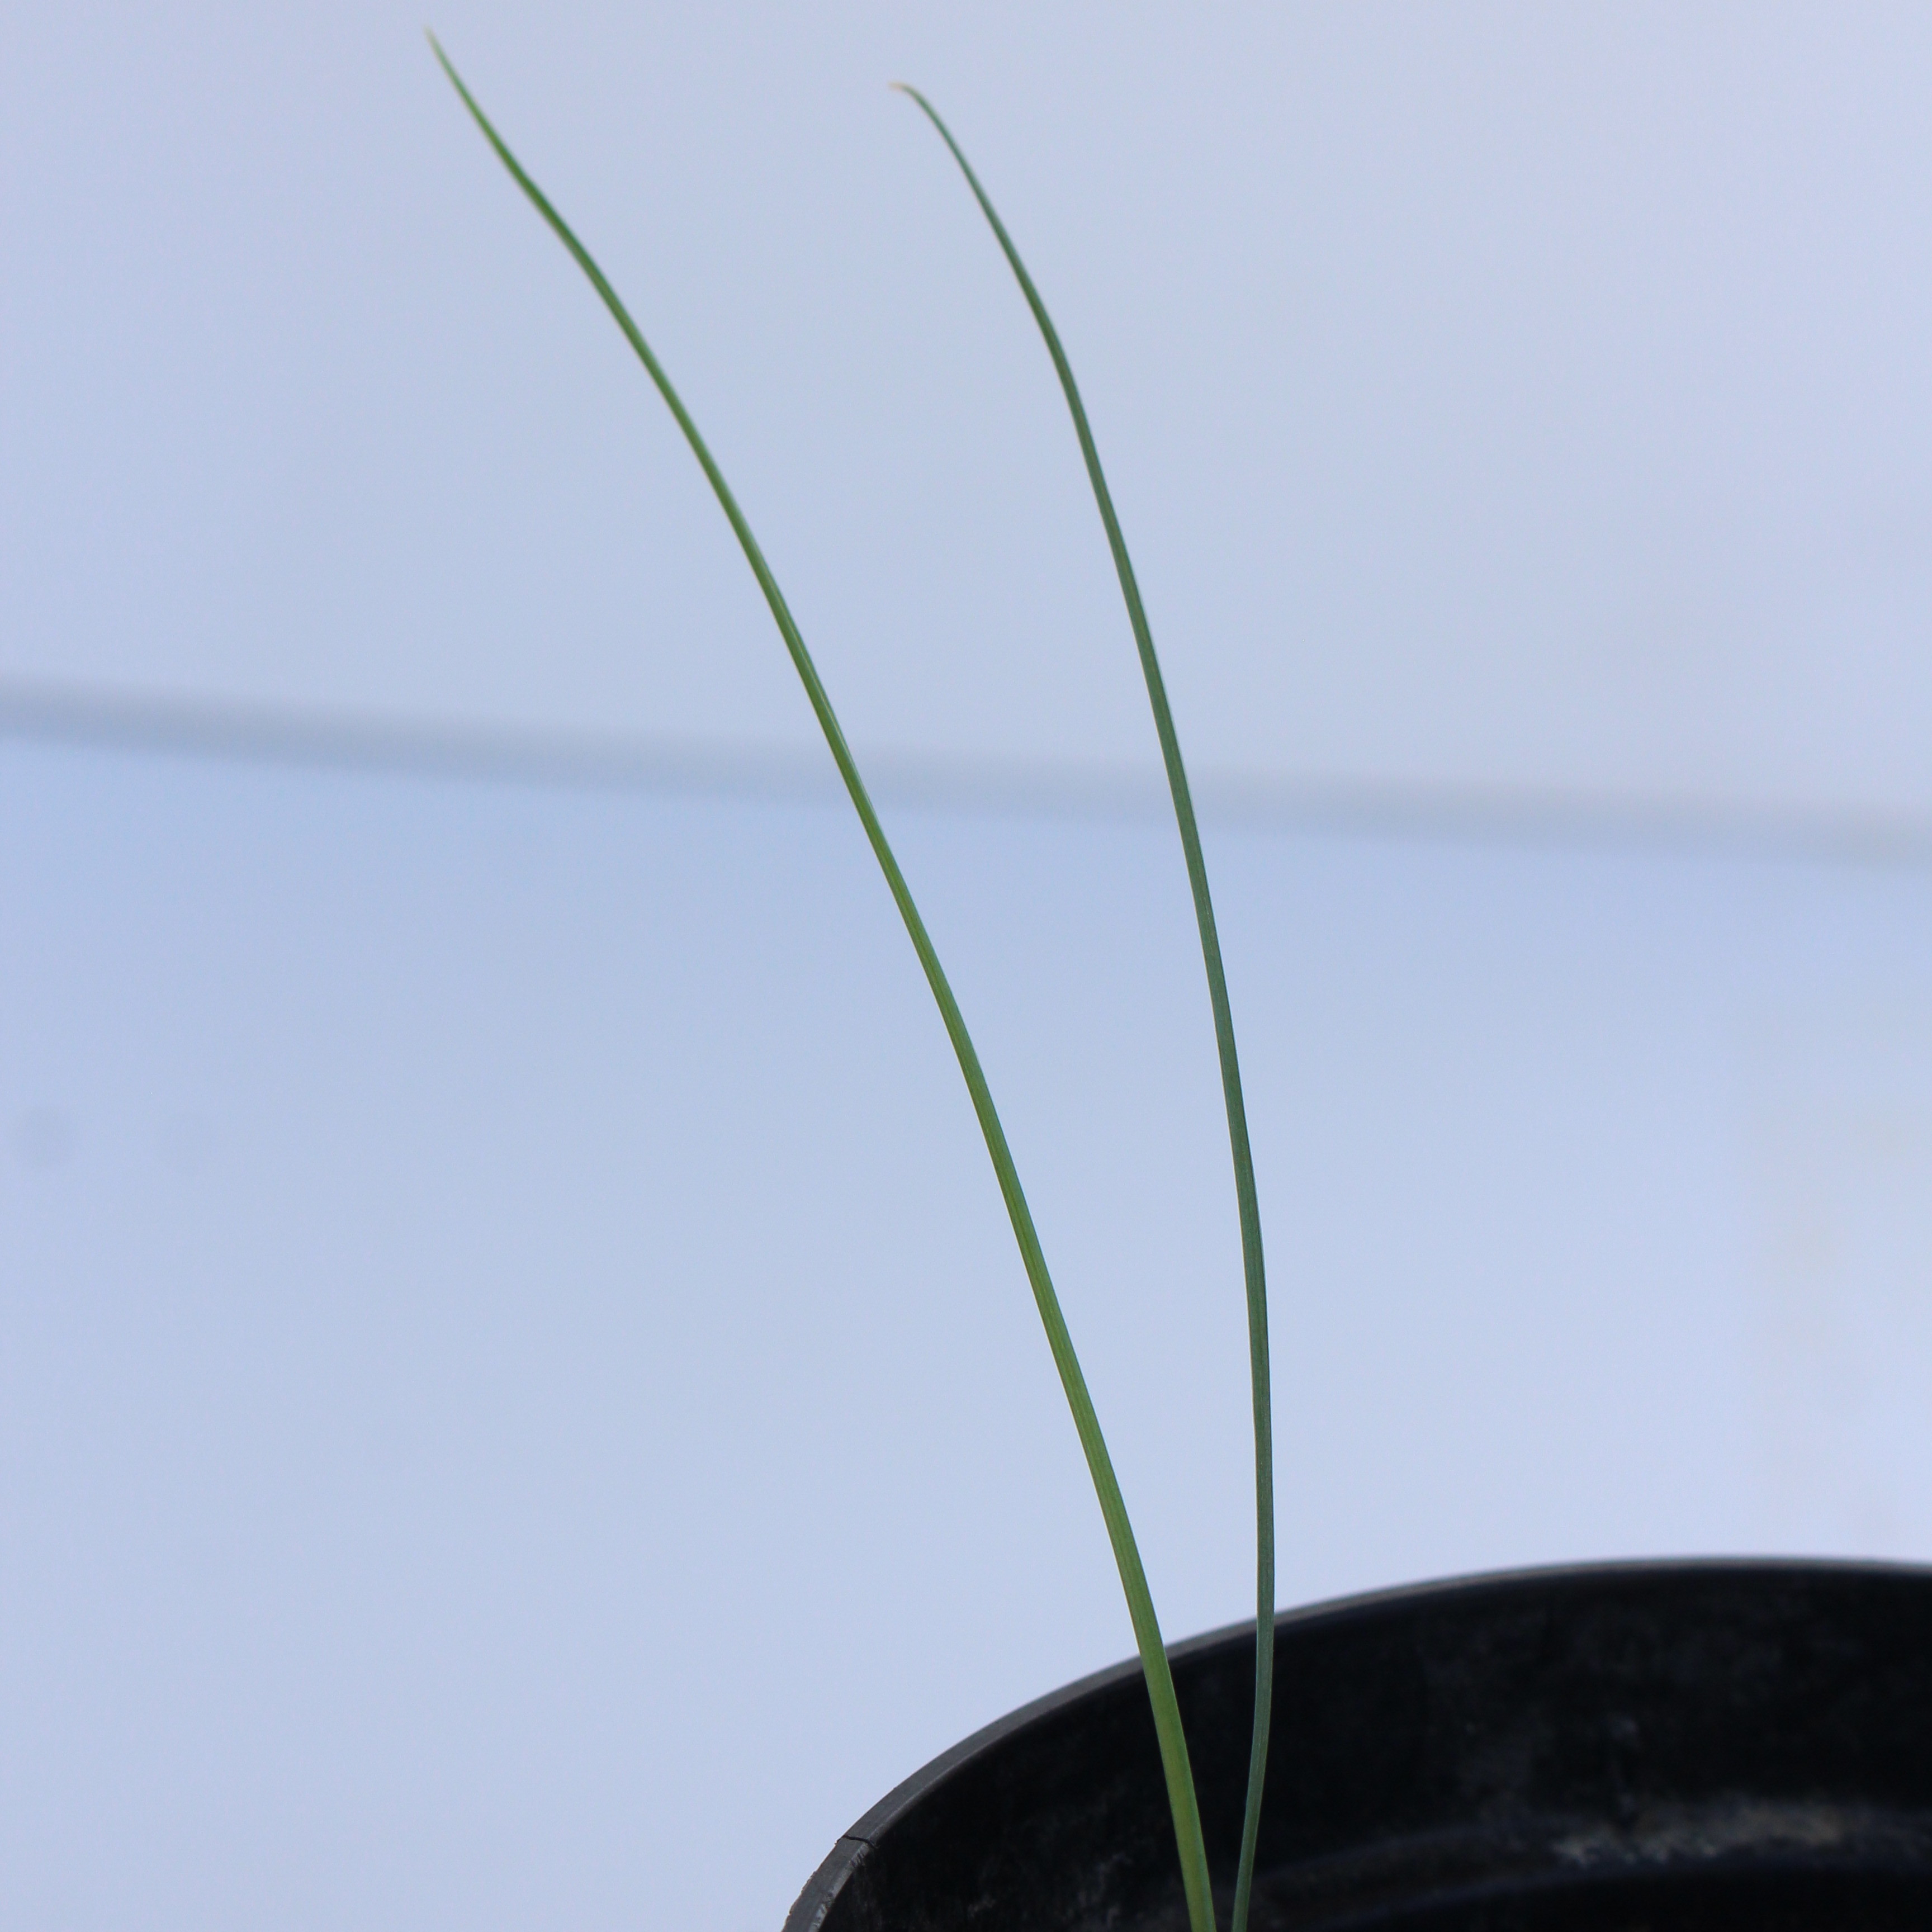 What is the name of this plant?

Lolium multiflorum
